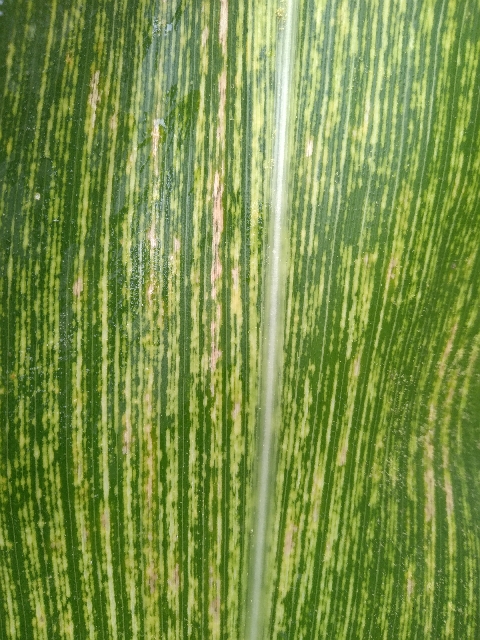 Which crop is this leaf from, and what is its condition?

maize, maize streak virus
